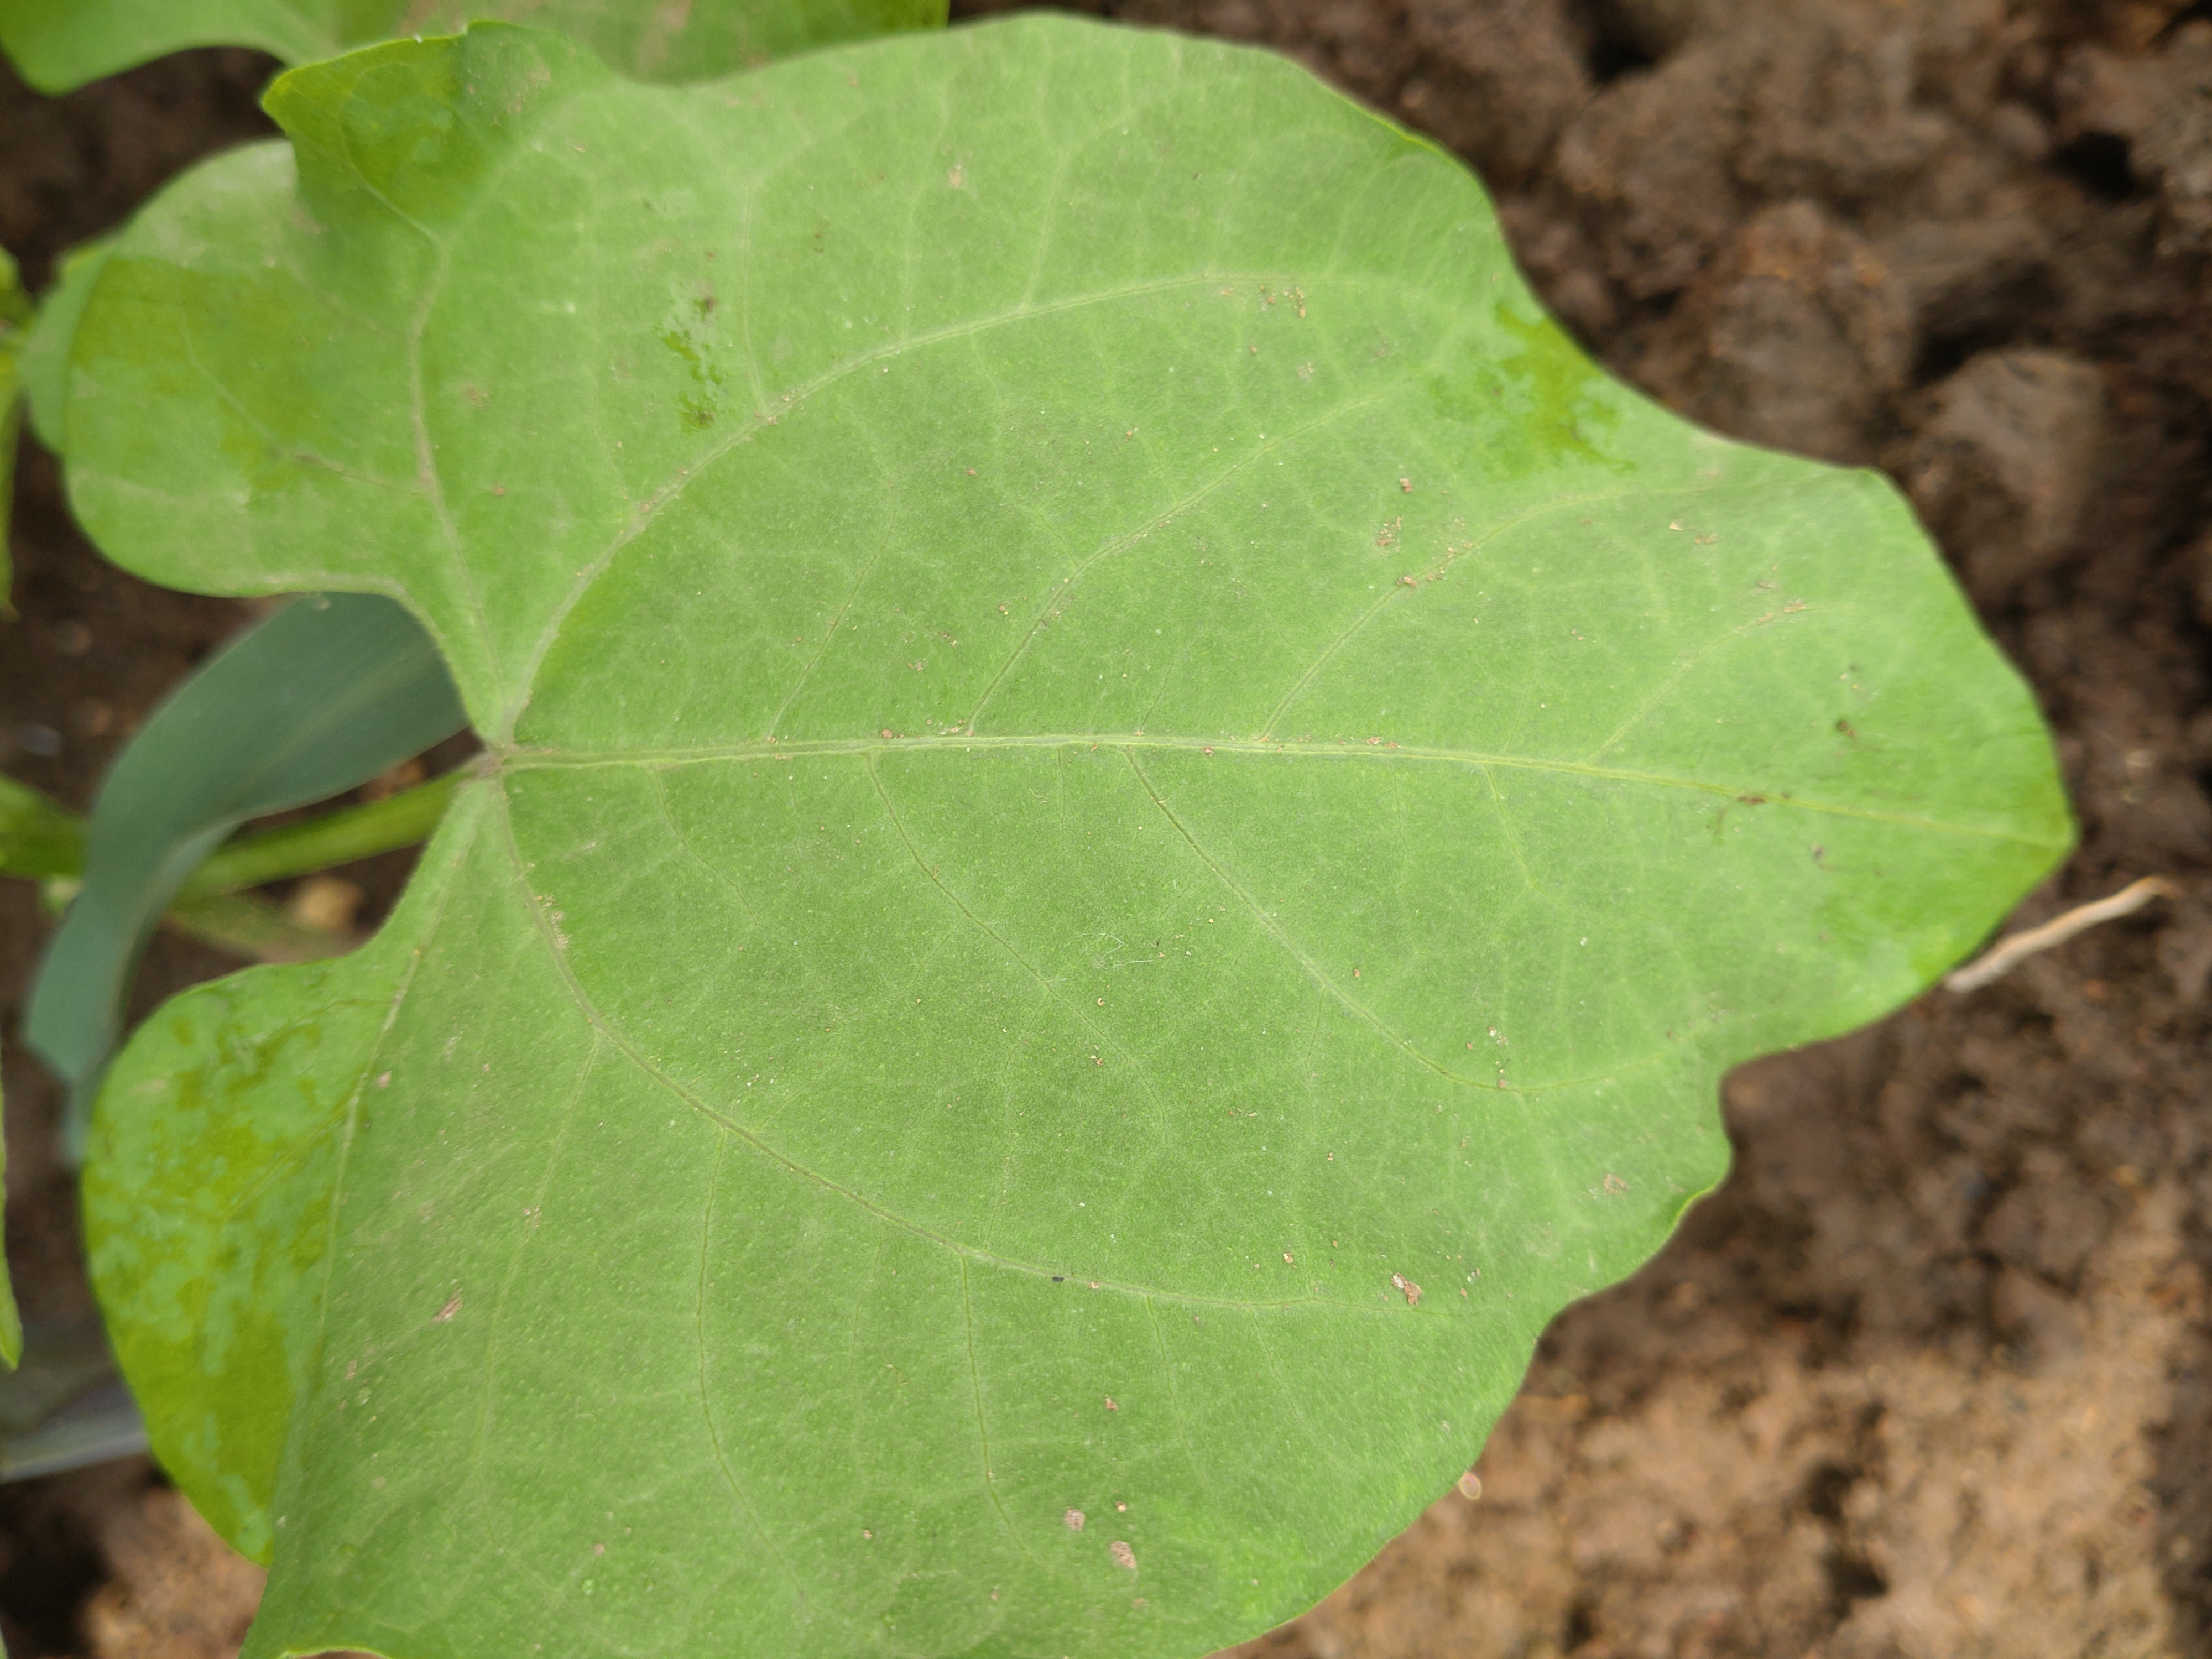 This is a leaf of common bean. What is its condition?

healthy
